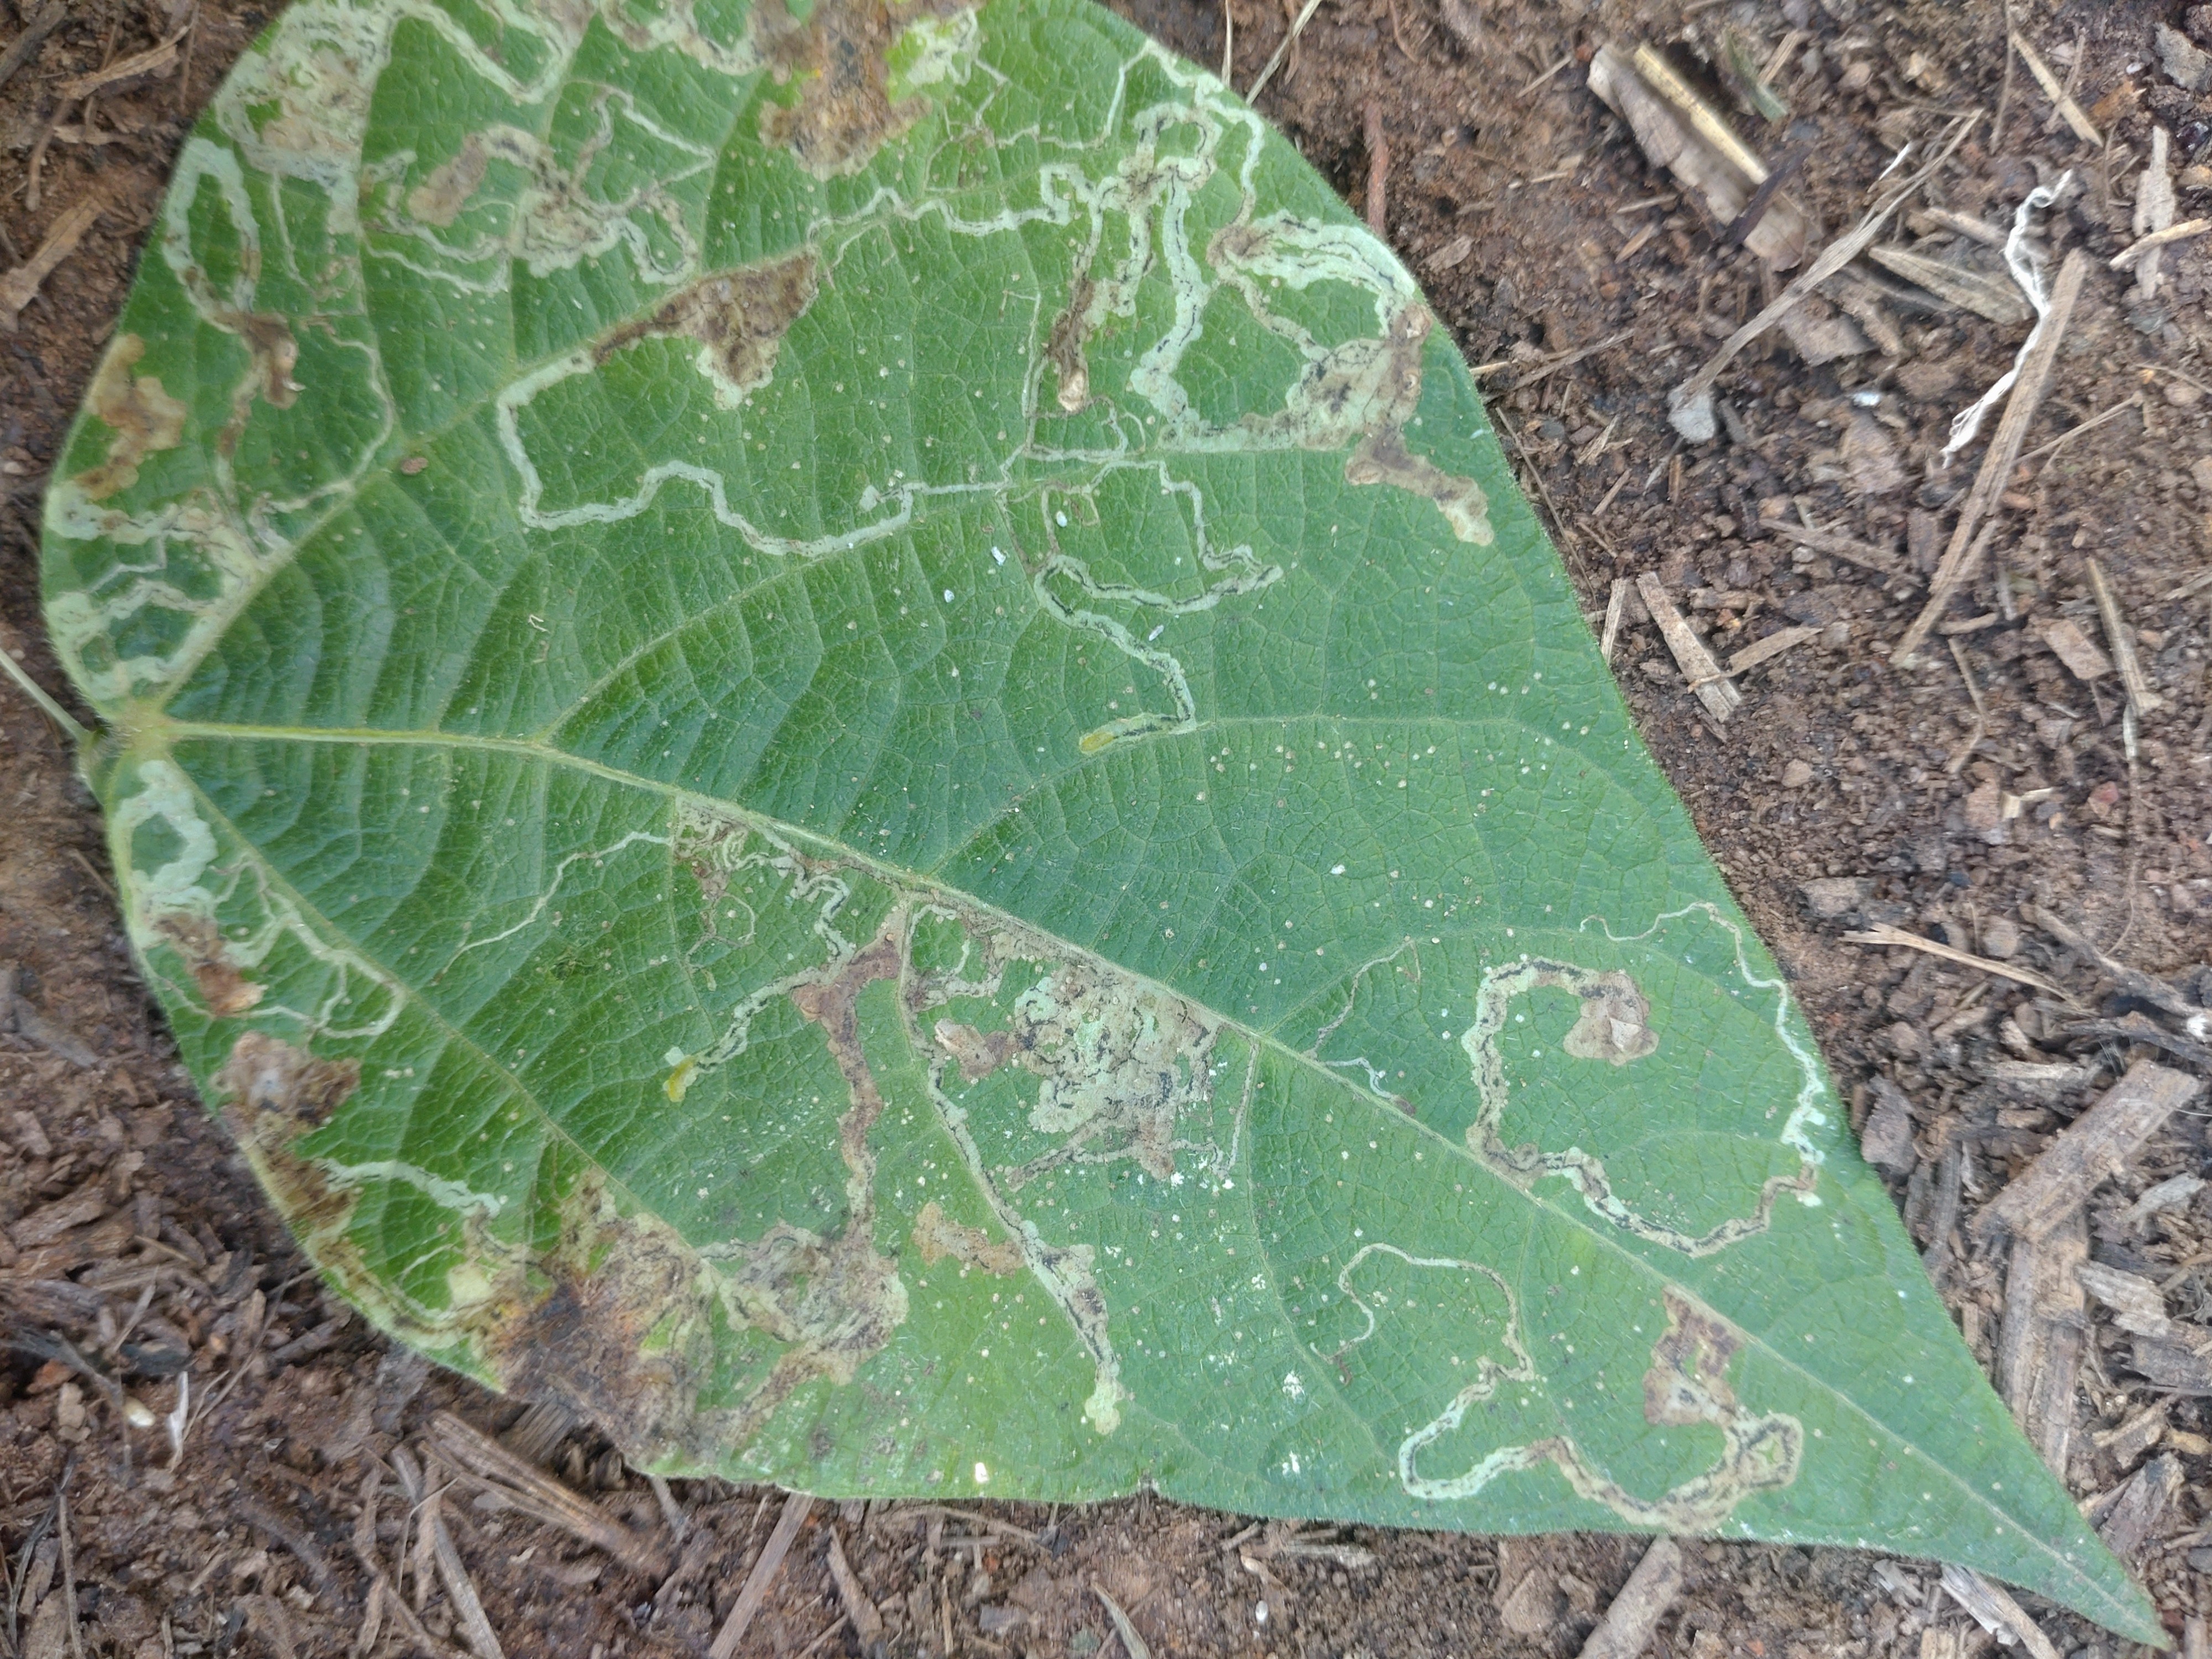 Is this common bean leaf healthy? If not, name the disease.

anthracnose
